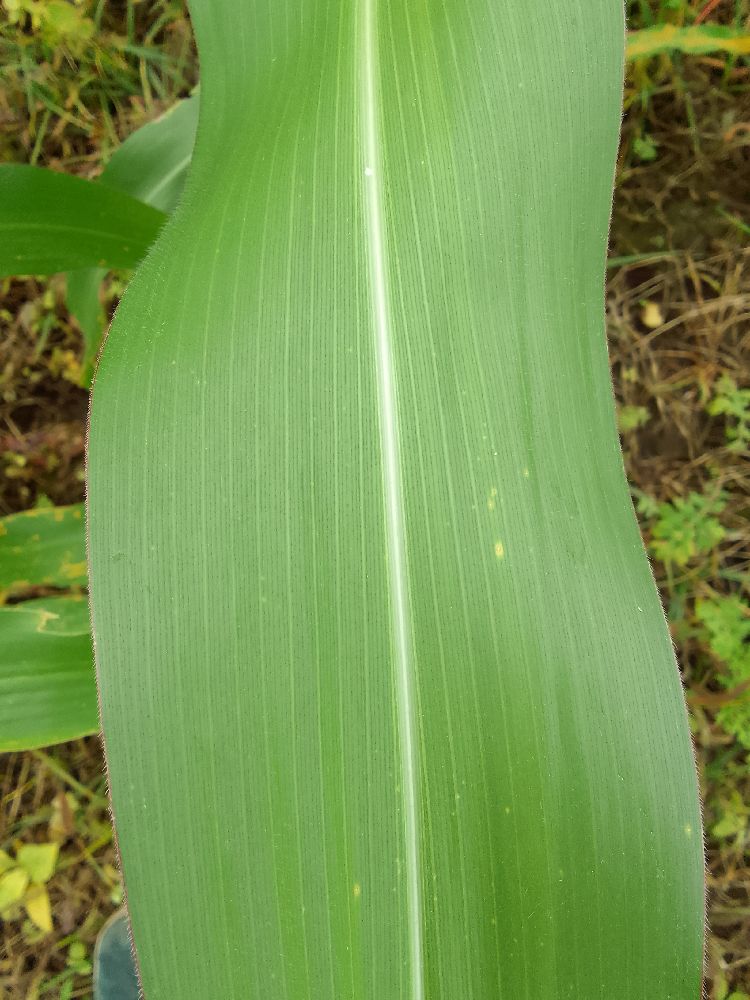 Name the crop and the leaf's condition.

maize, healthy
